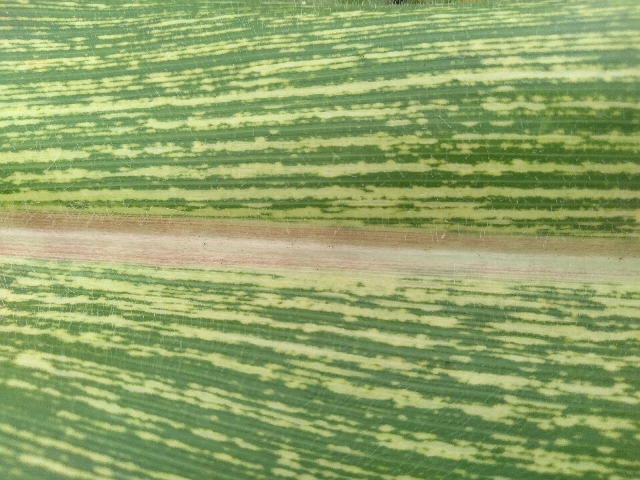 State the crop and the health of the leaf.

maize, maize streak virus
